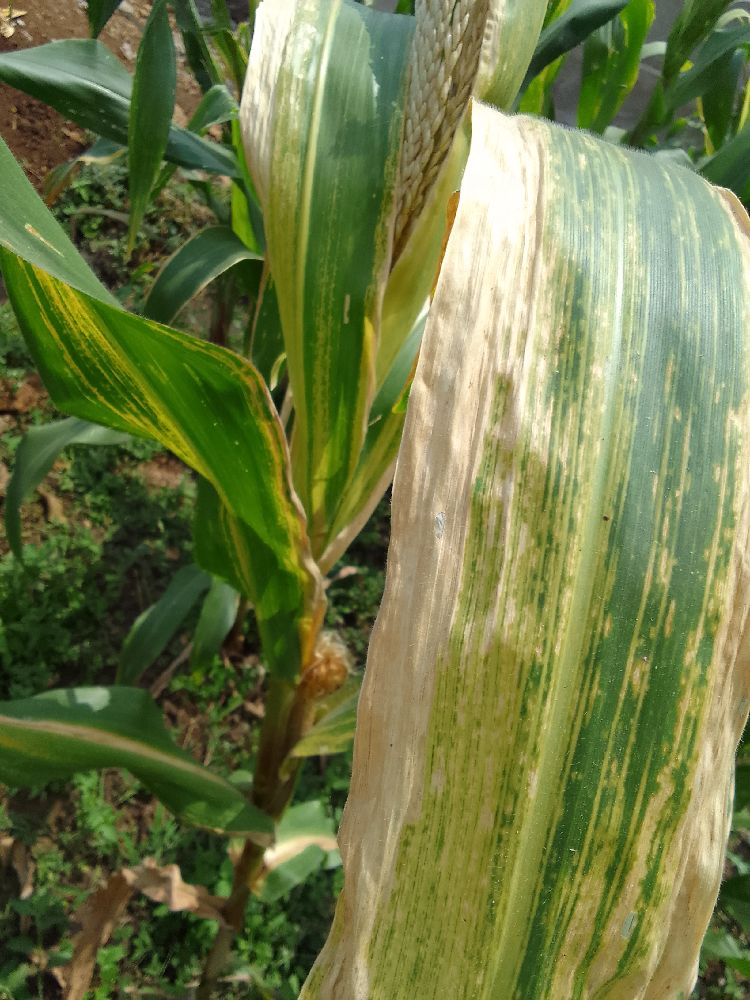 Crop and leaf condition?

maize, maize lethal necrosis
